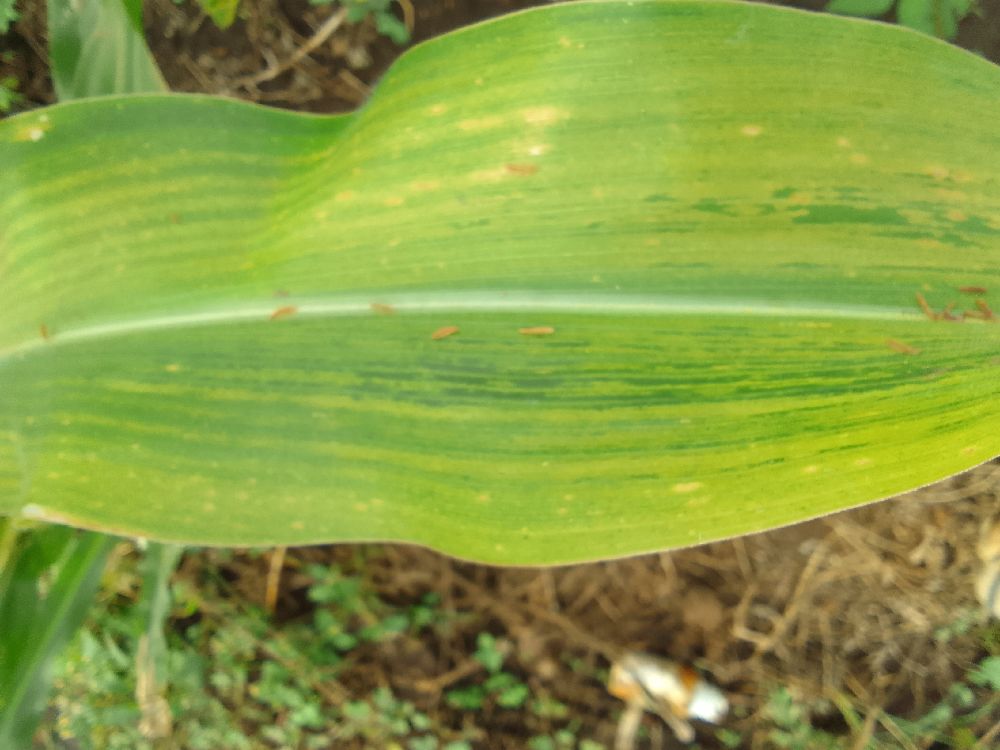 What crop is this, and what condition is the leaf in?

maize, maize lethal necrosis
